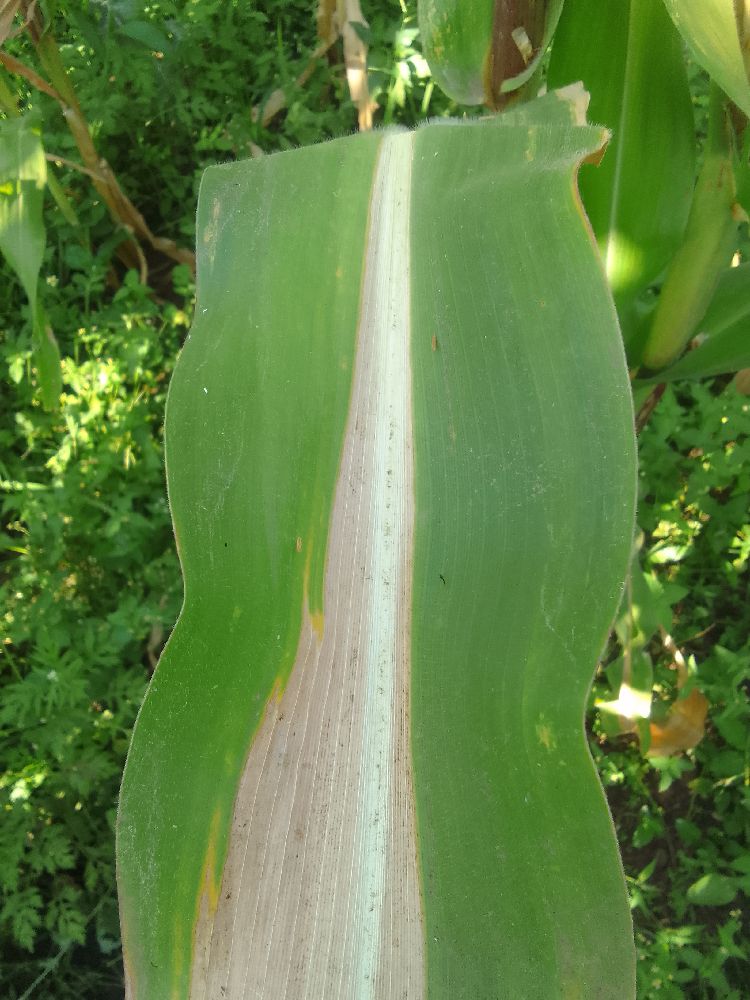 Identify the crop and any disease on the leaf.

maize, maize lethal necrosis
